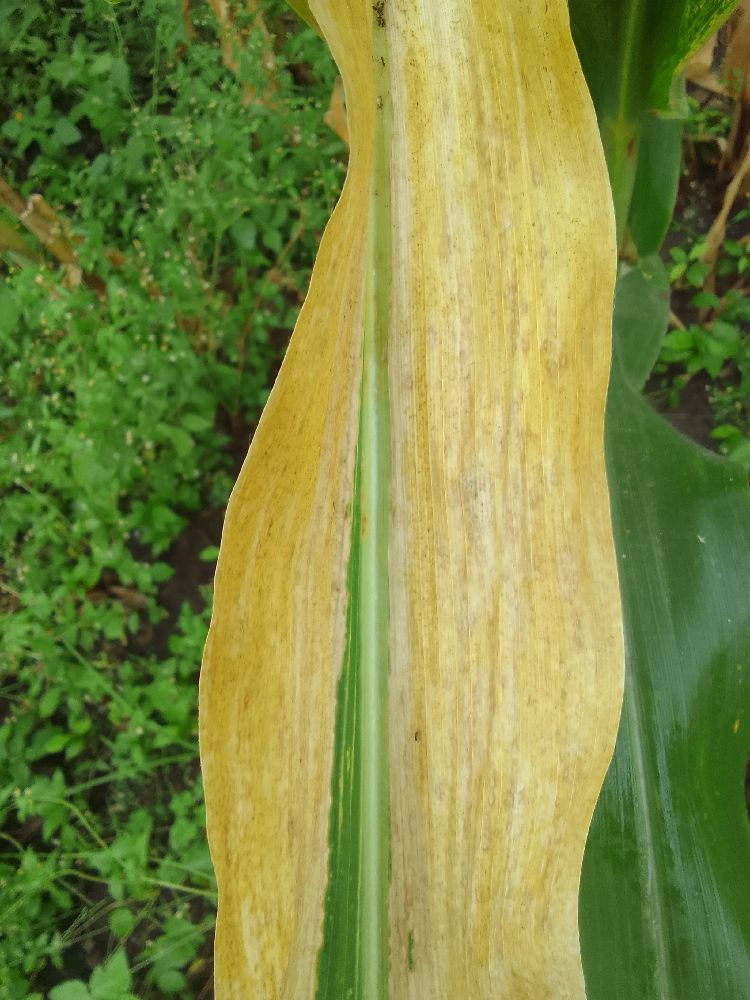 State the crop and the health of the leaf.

maize, maize lethal necrosis
